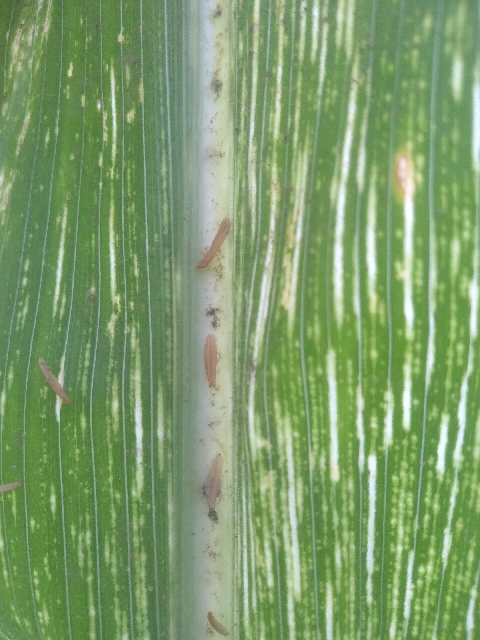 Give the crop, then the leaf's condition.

maize, maize streak virus
